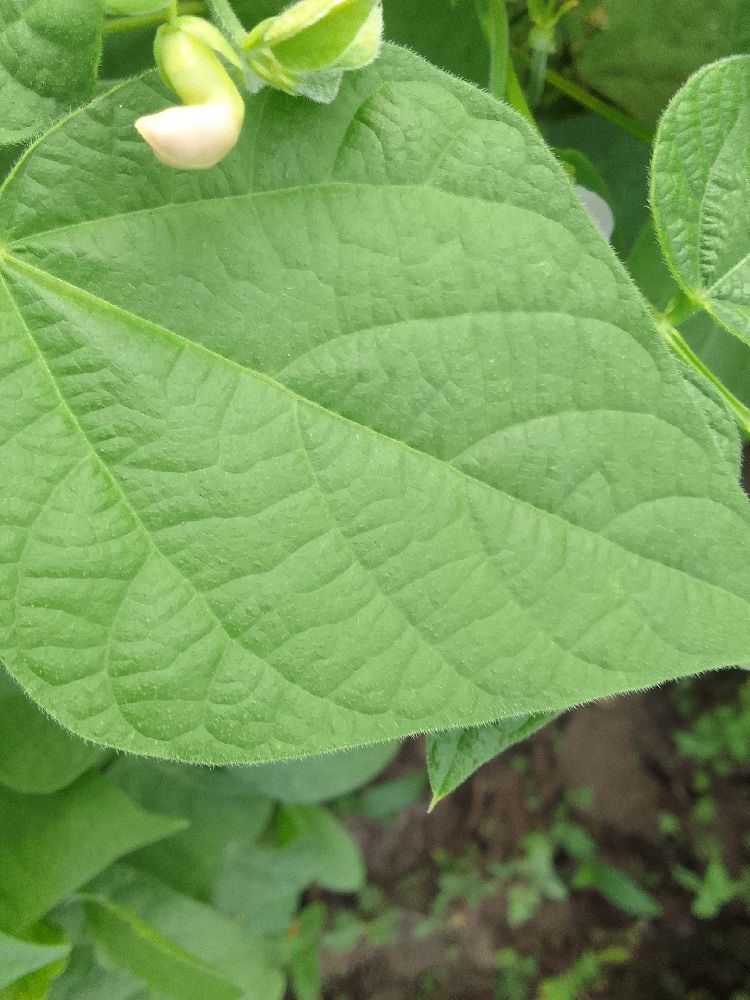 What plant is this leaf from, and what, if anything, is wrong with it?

common bean, healthy
